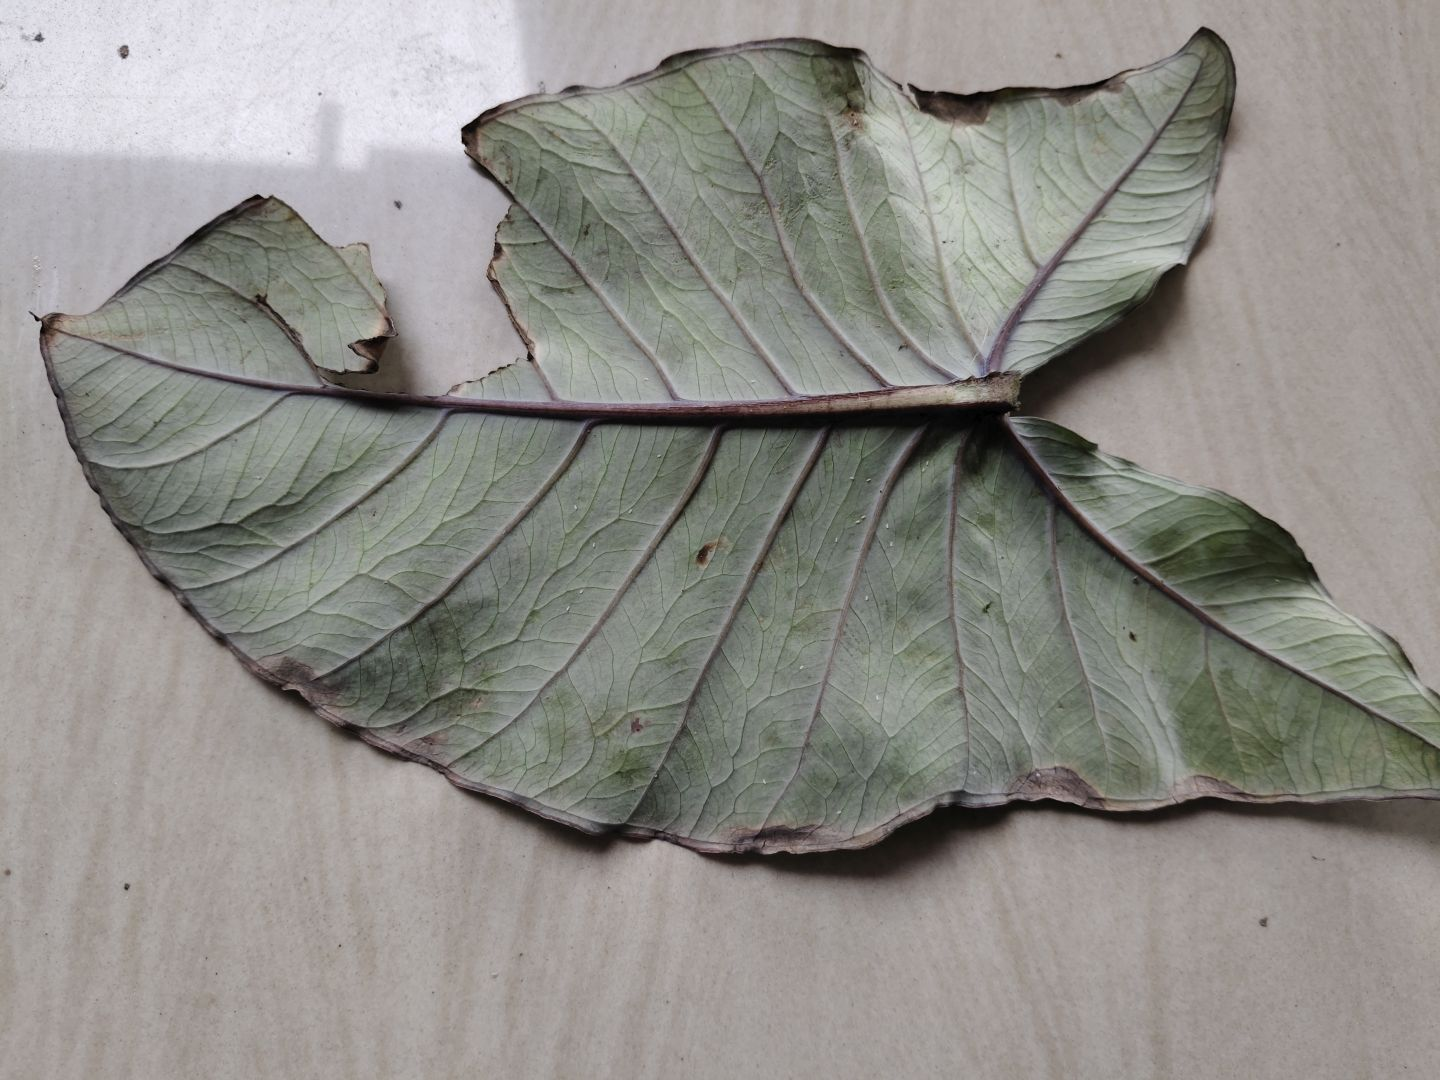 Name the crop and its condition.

taro, leaf blight
